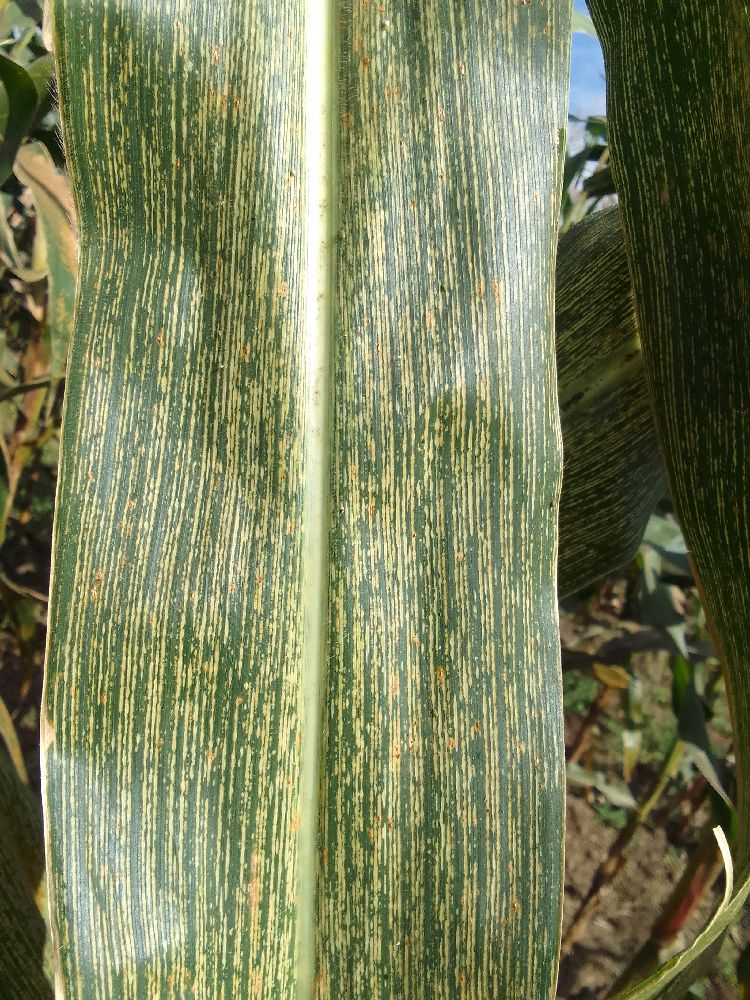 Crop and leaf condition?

maize, maize streak virus
